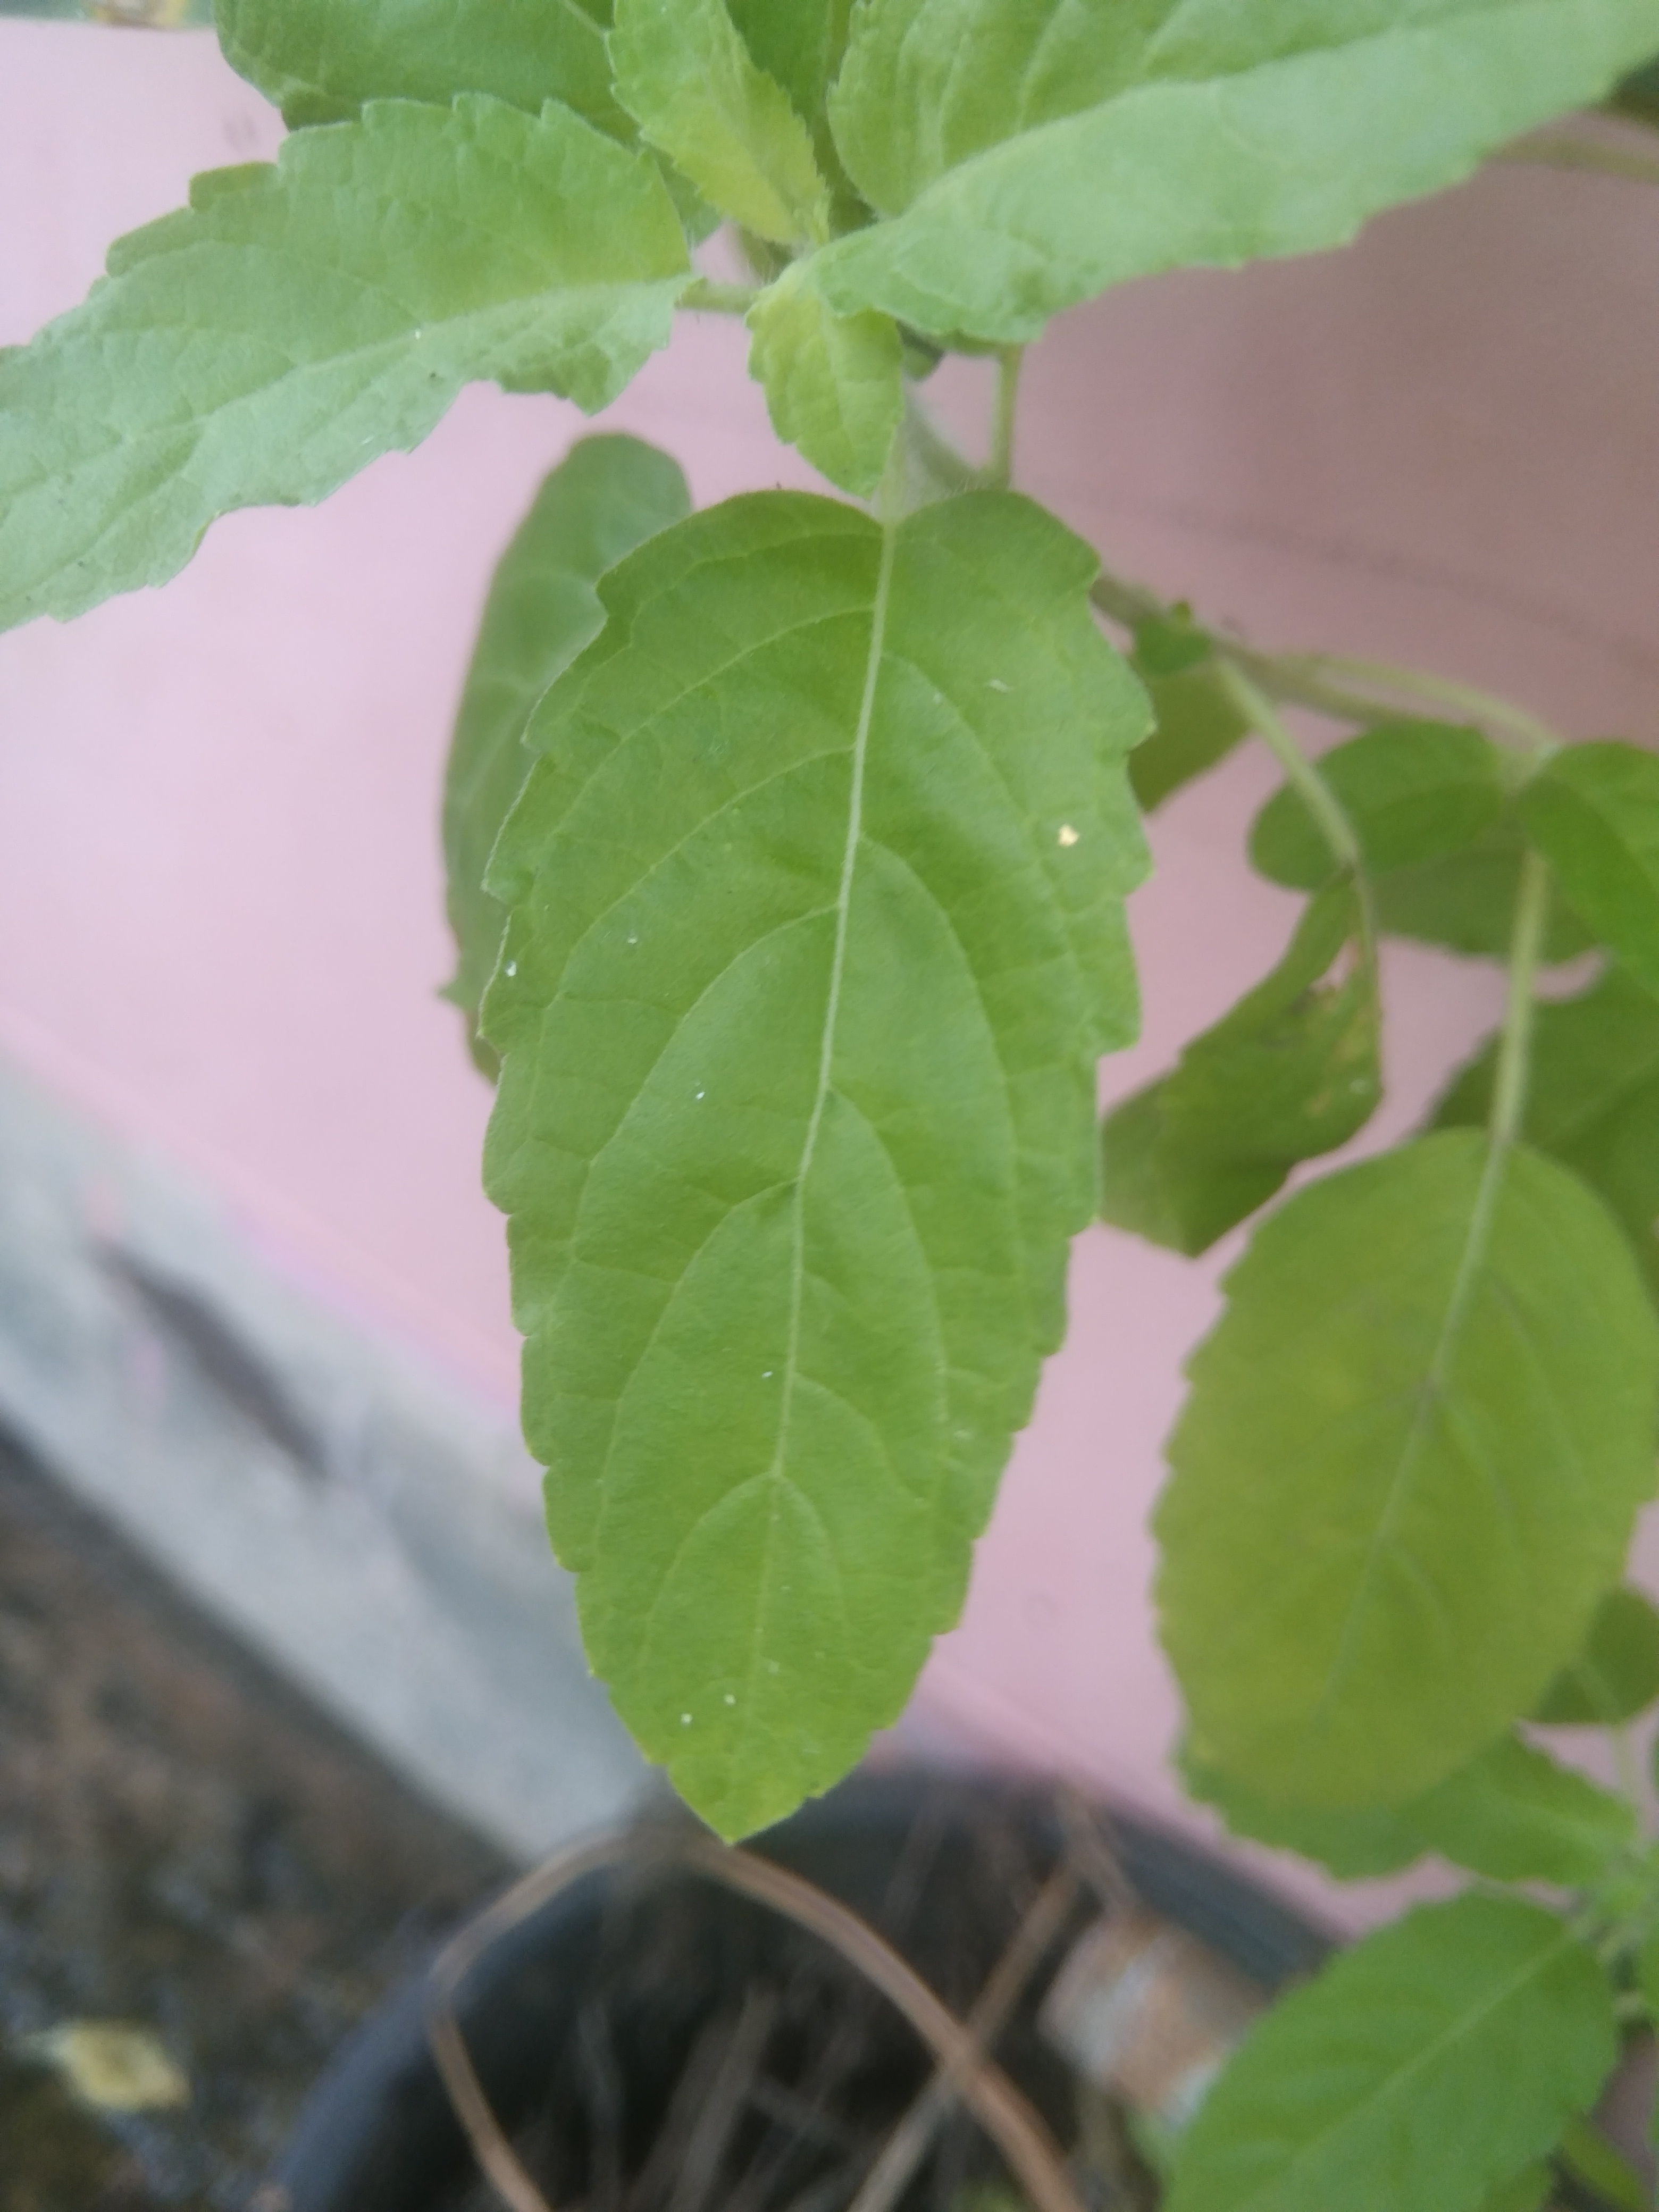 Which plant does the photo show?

tulshi
